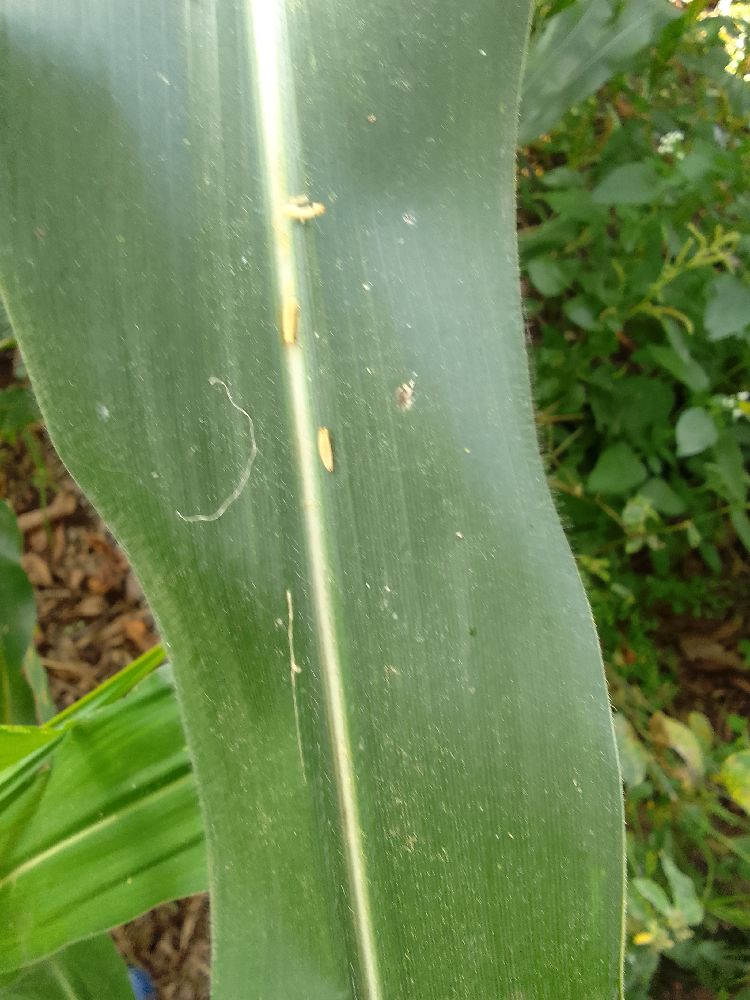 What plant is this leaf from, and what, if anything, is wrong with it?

maize, healthy
